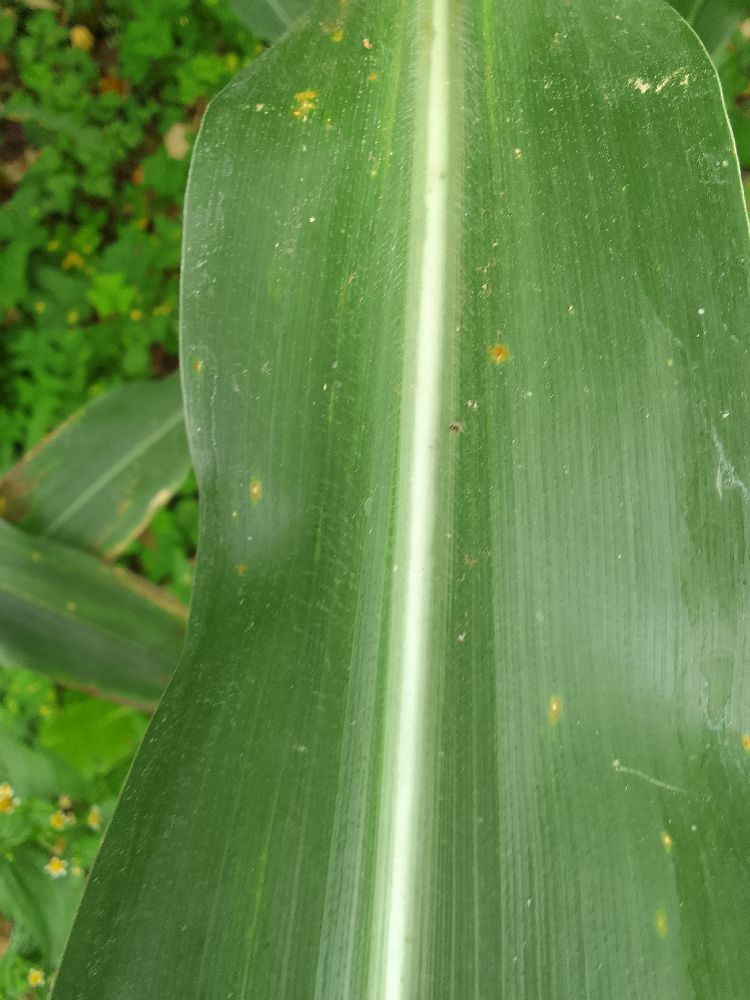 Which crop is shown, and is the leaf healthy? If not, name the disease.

maize, healthy
